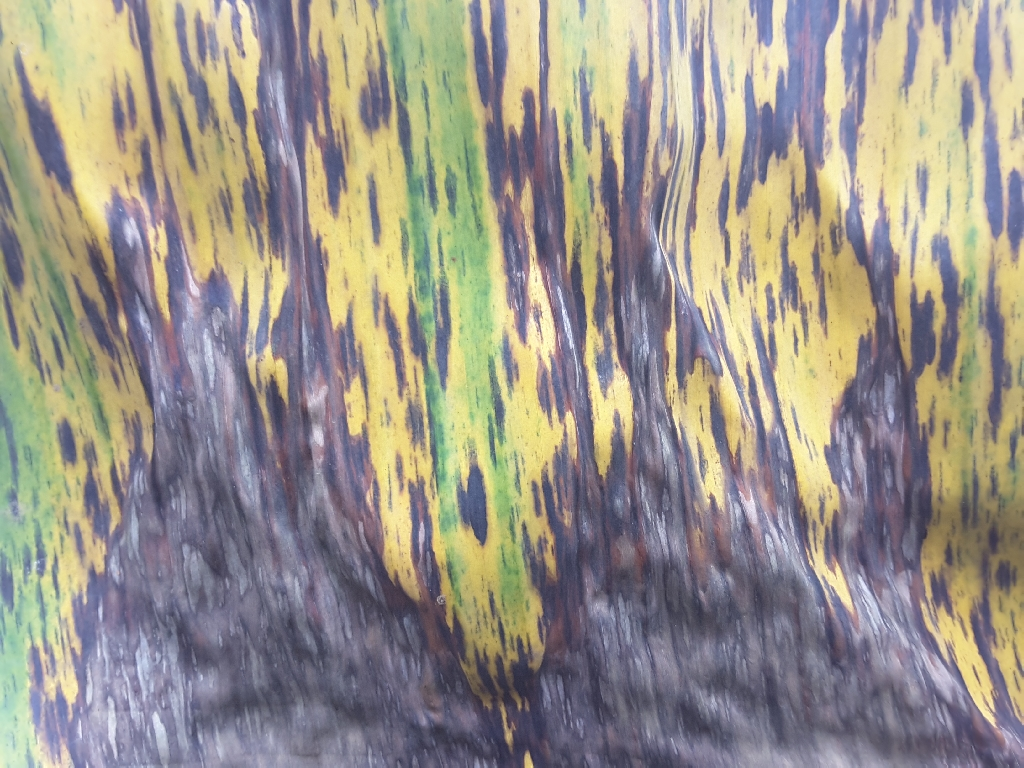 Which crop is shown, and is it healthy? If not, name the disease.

banana, black sigatoka
